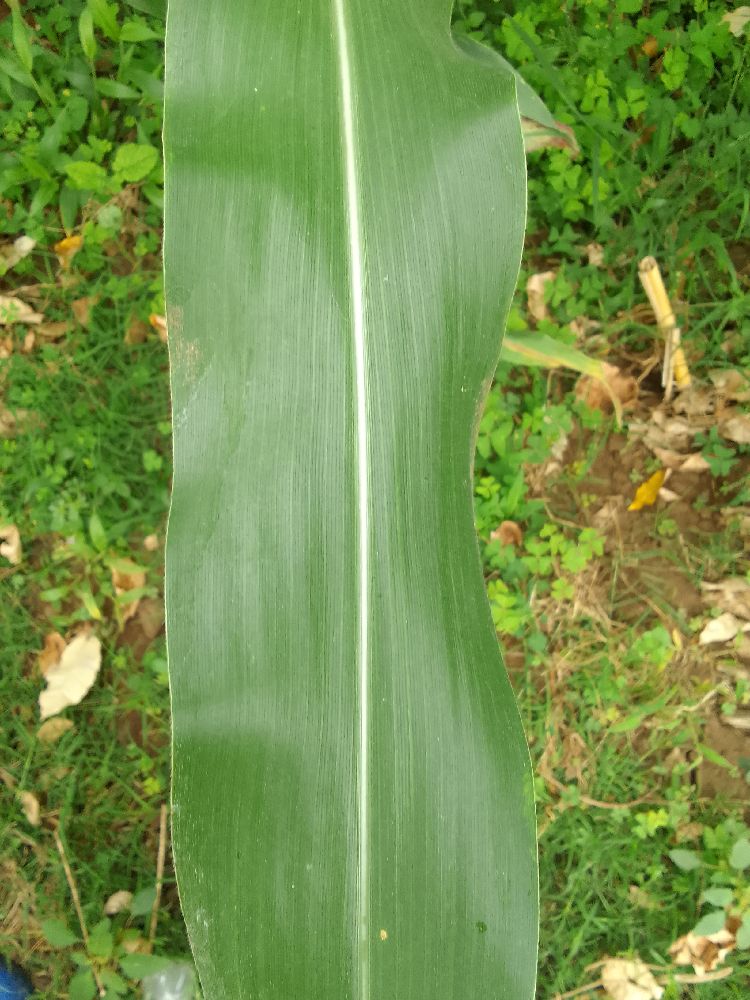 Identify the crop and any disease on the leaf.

maize, healthy
